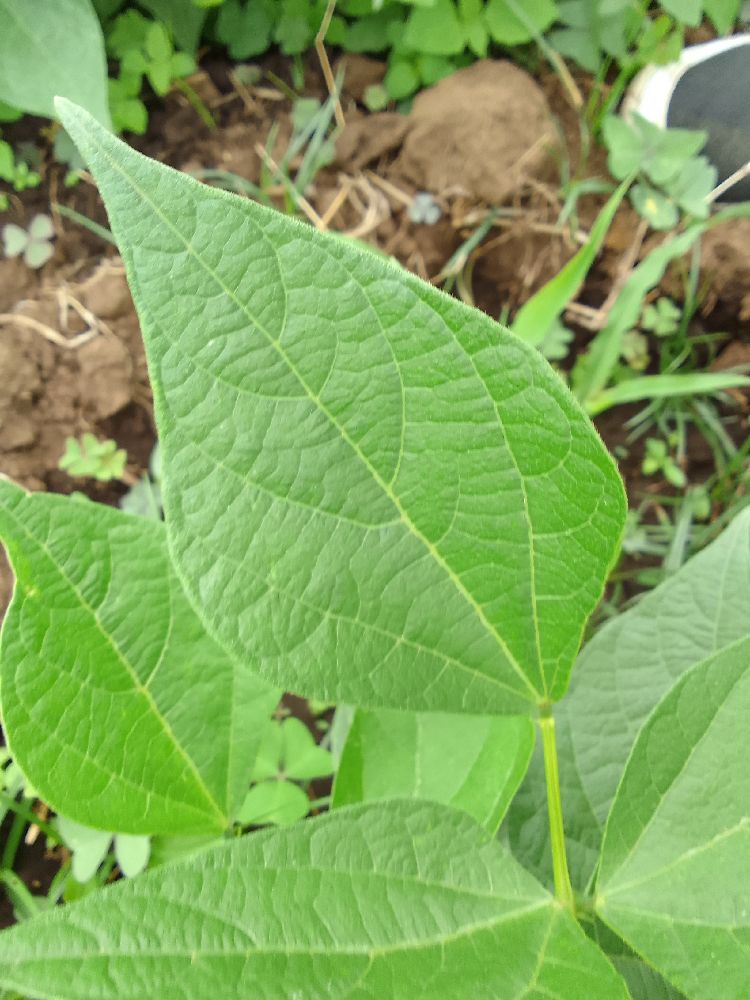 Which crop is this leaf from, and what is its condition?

common bean, healthy
